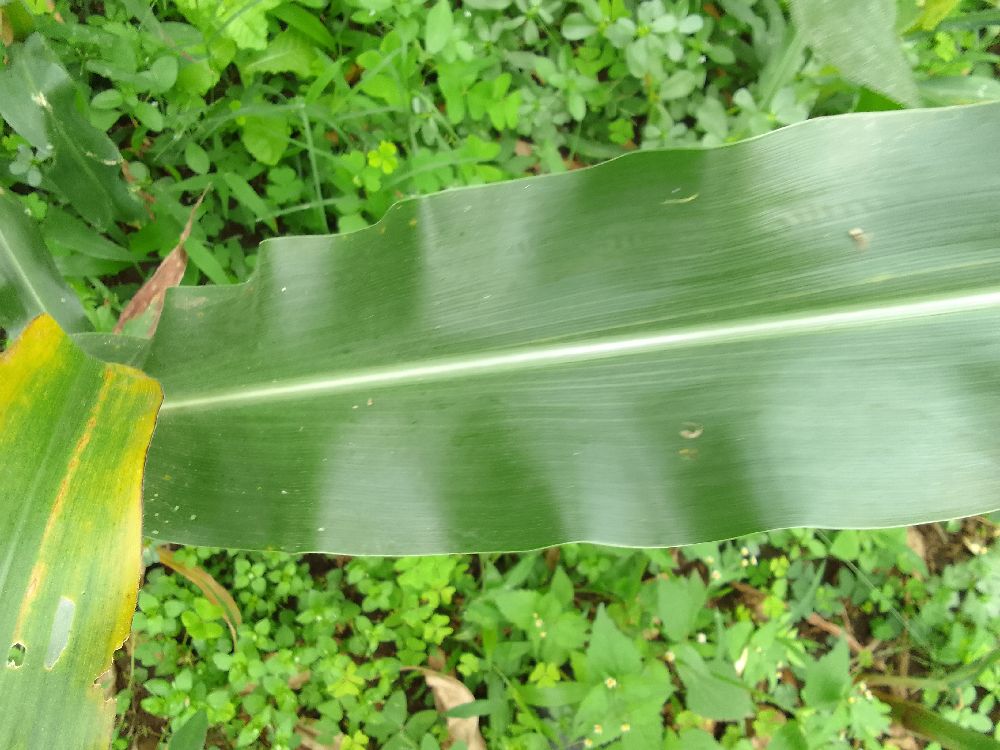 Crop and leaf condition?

maize, healthy
